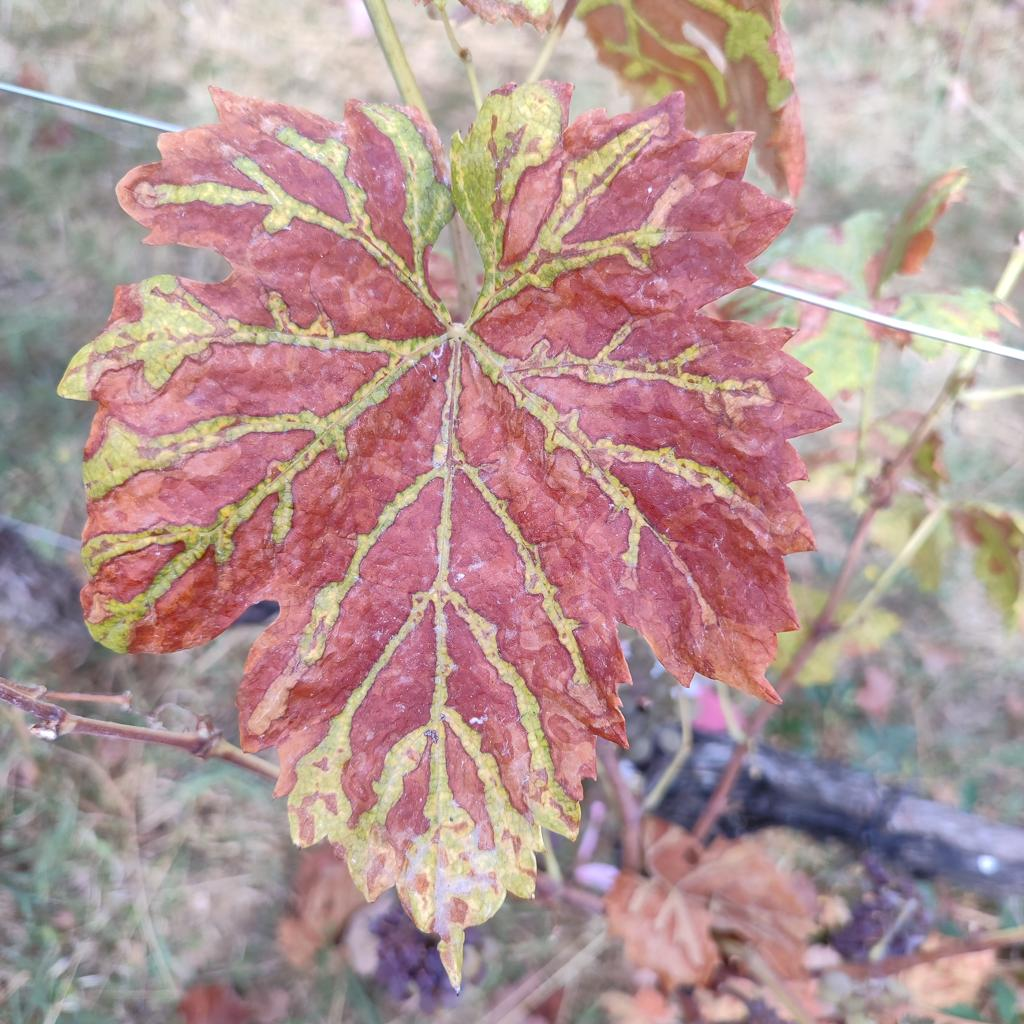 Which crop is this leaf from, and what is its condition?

grapevine, esca complex
